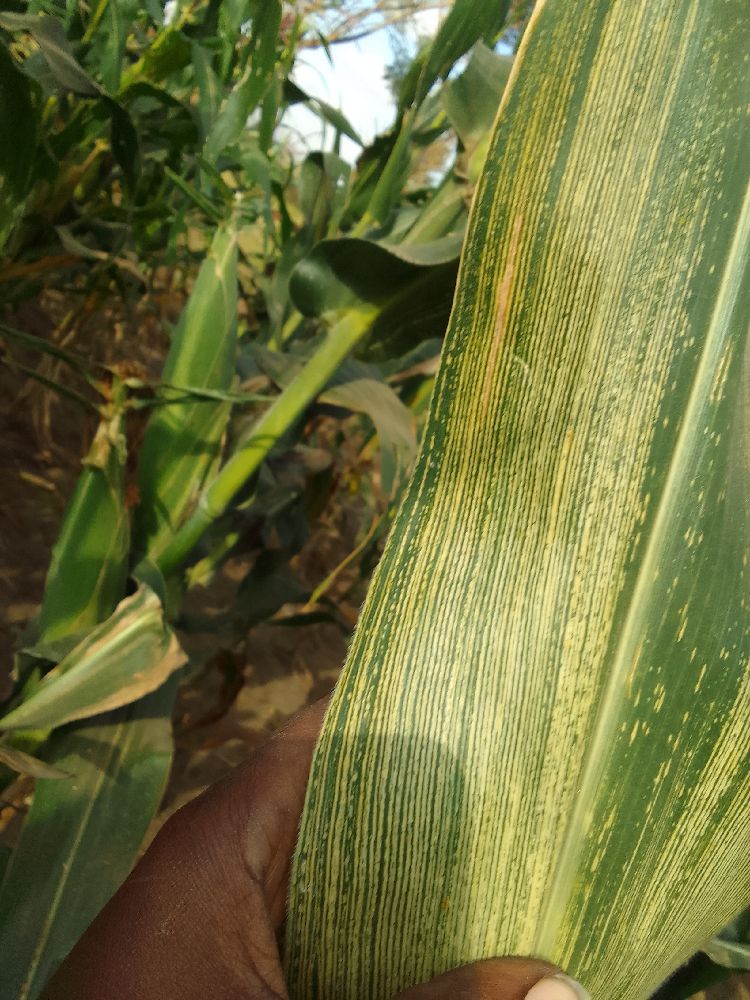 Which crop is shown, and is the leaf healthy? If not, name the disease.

maize, maize streak virus
